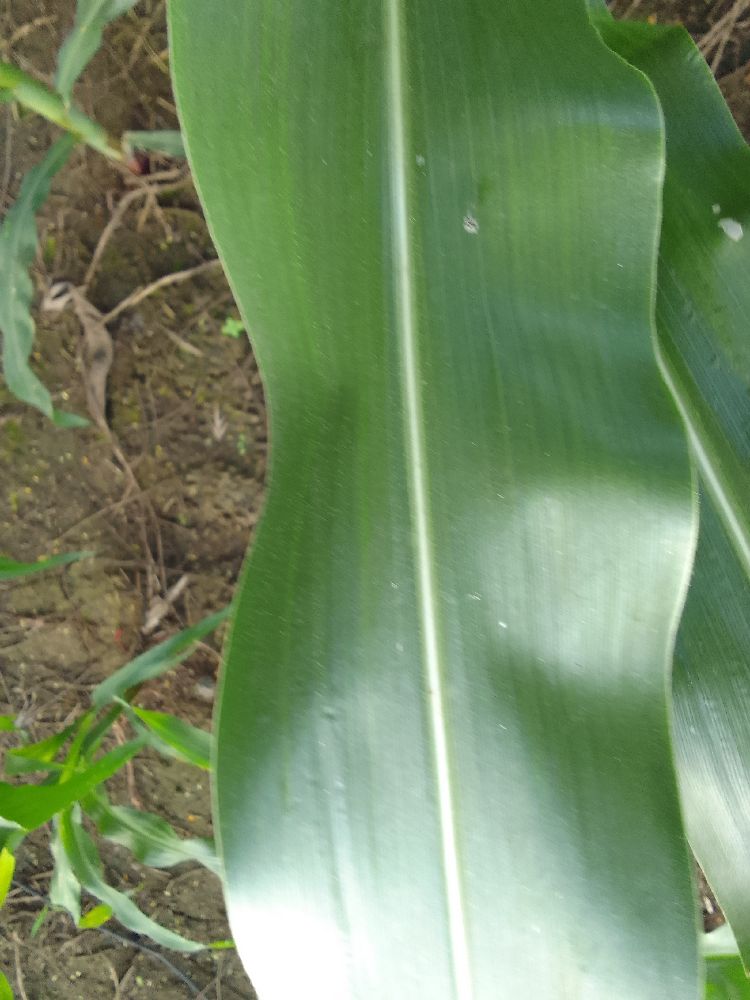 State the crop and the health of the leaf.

maize, healthy
